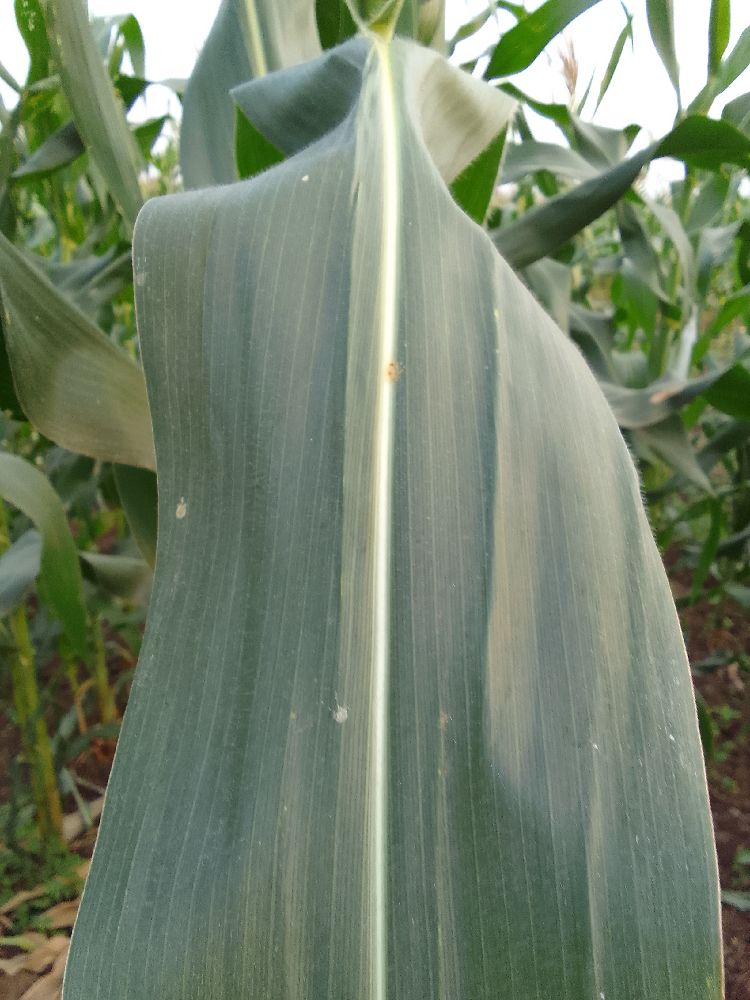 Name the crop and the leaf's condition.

maize, healthy
